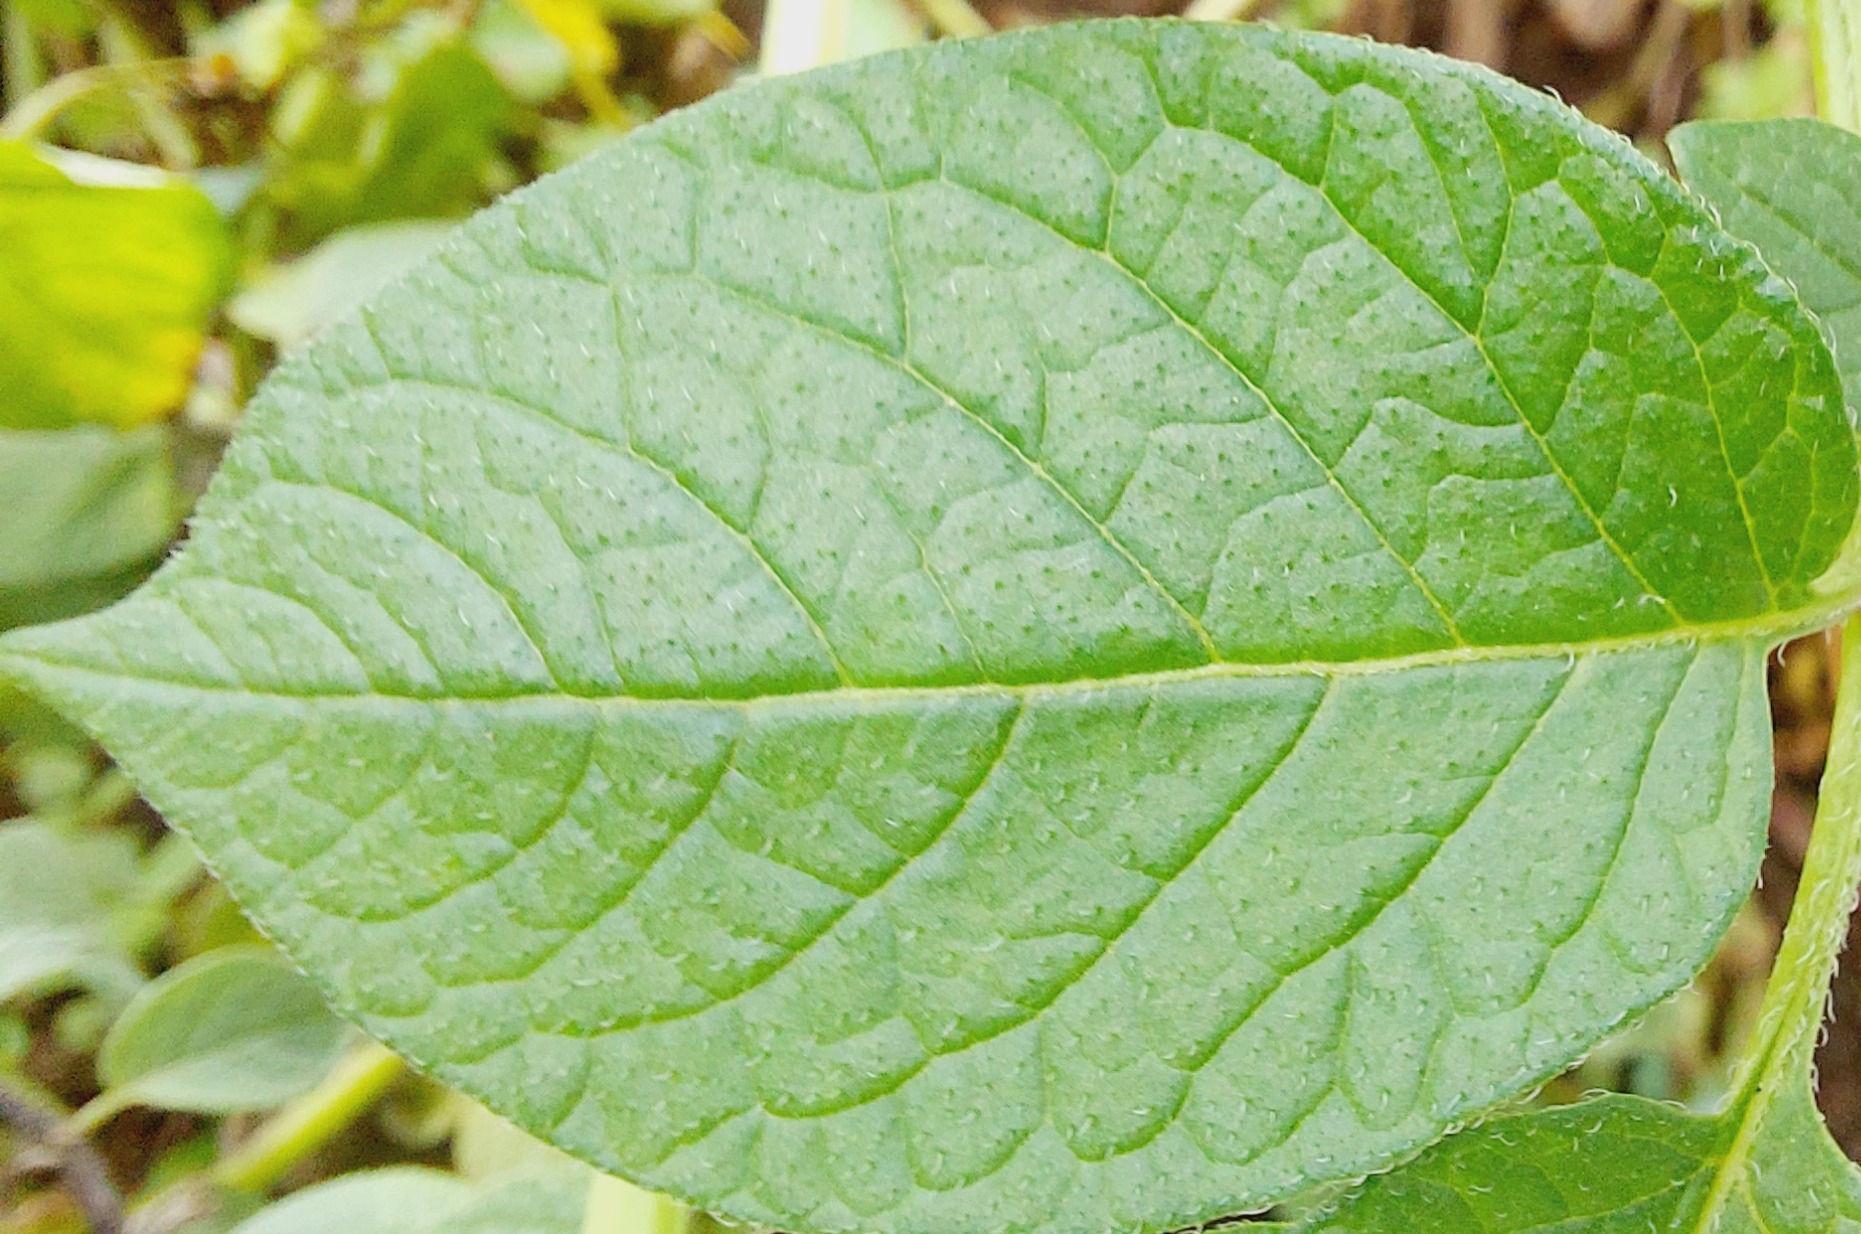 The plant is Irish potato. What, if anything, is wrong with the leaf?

healthy
